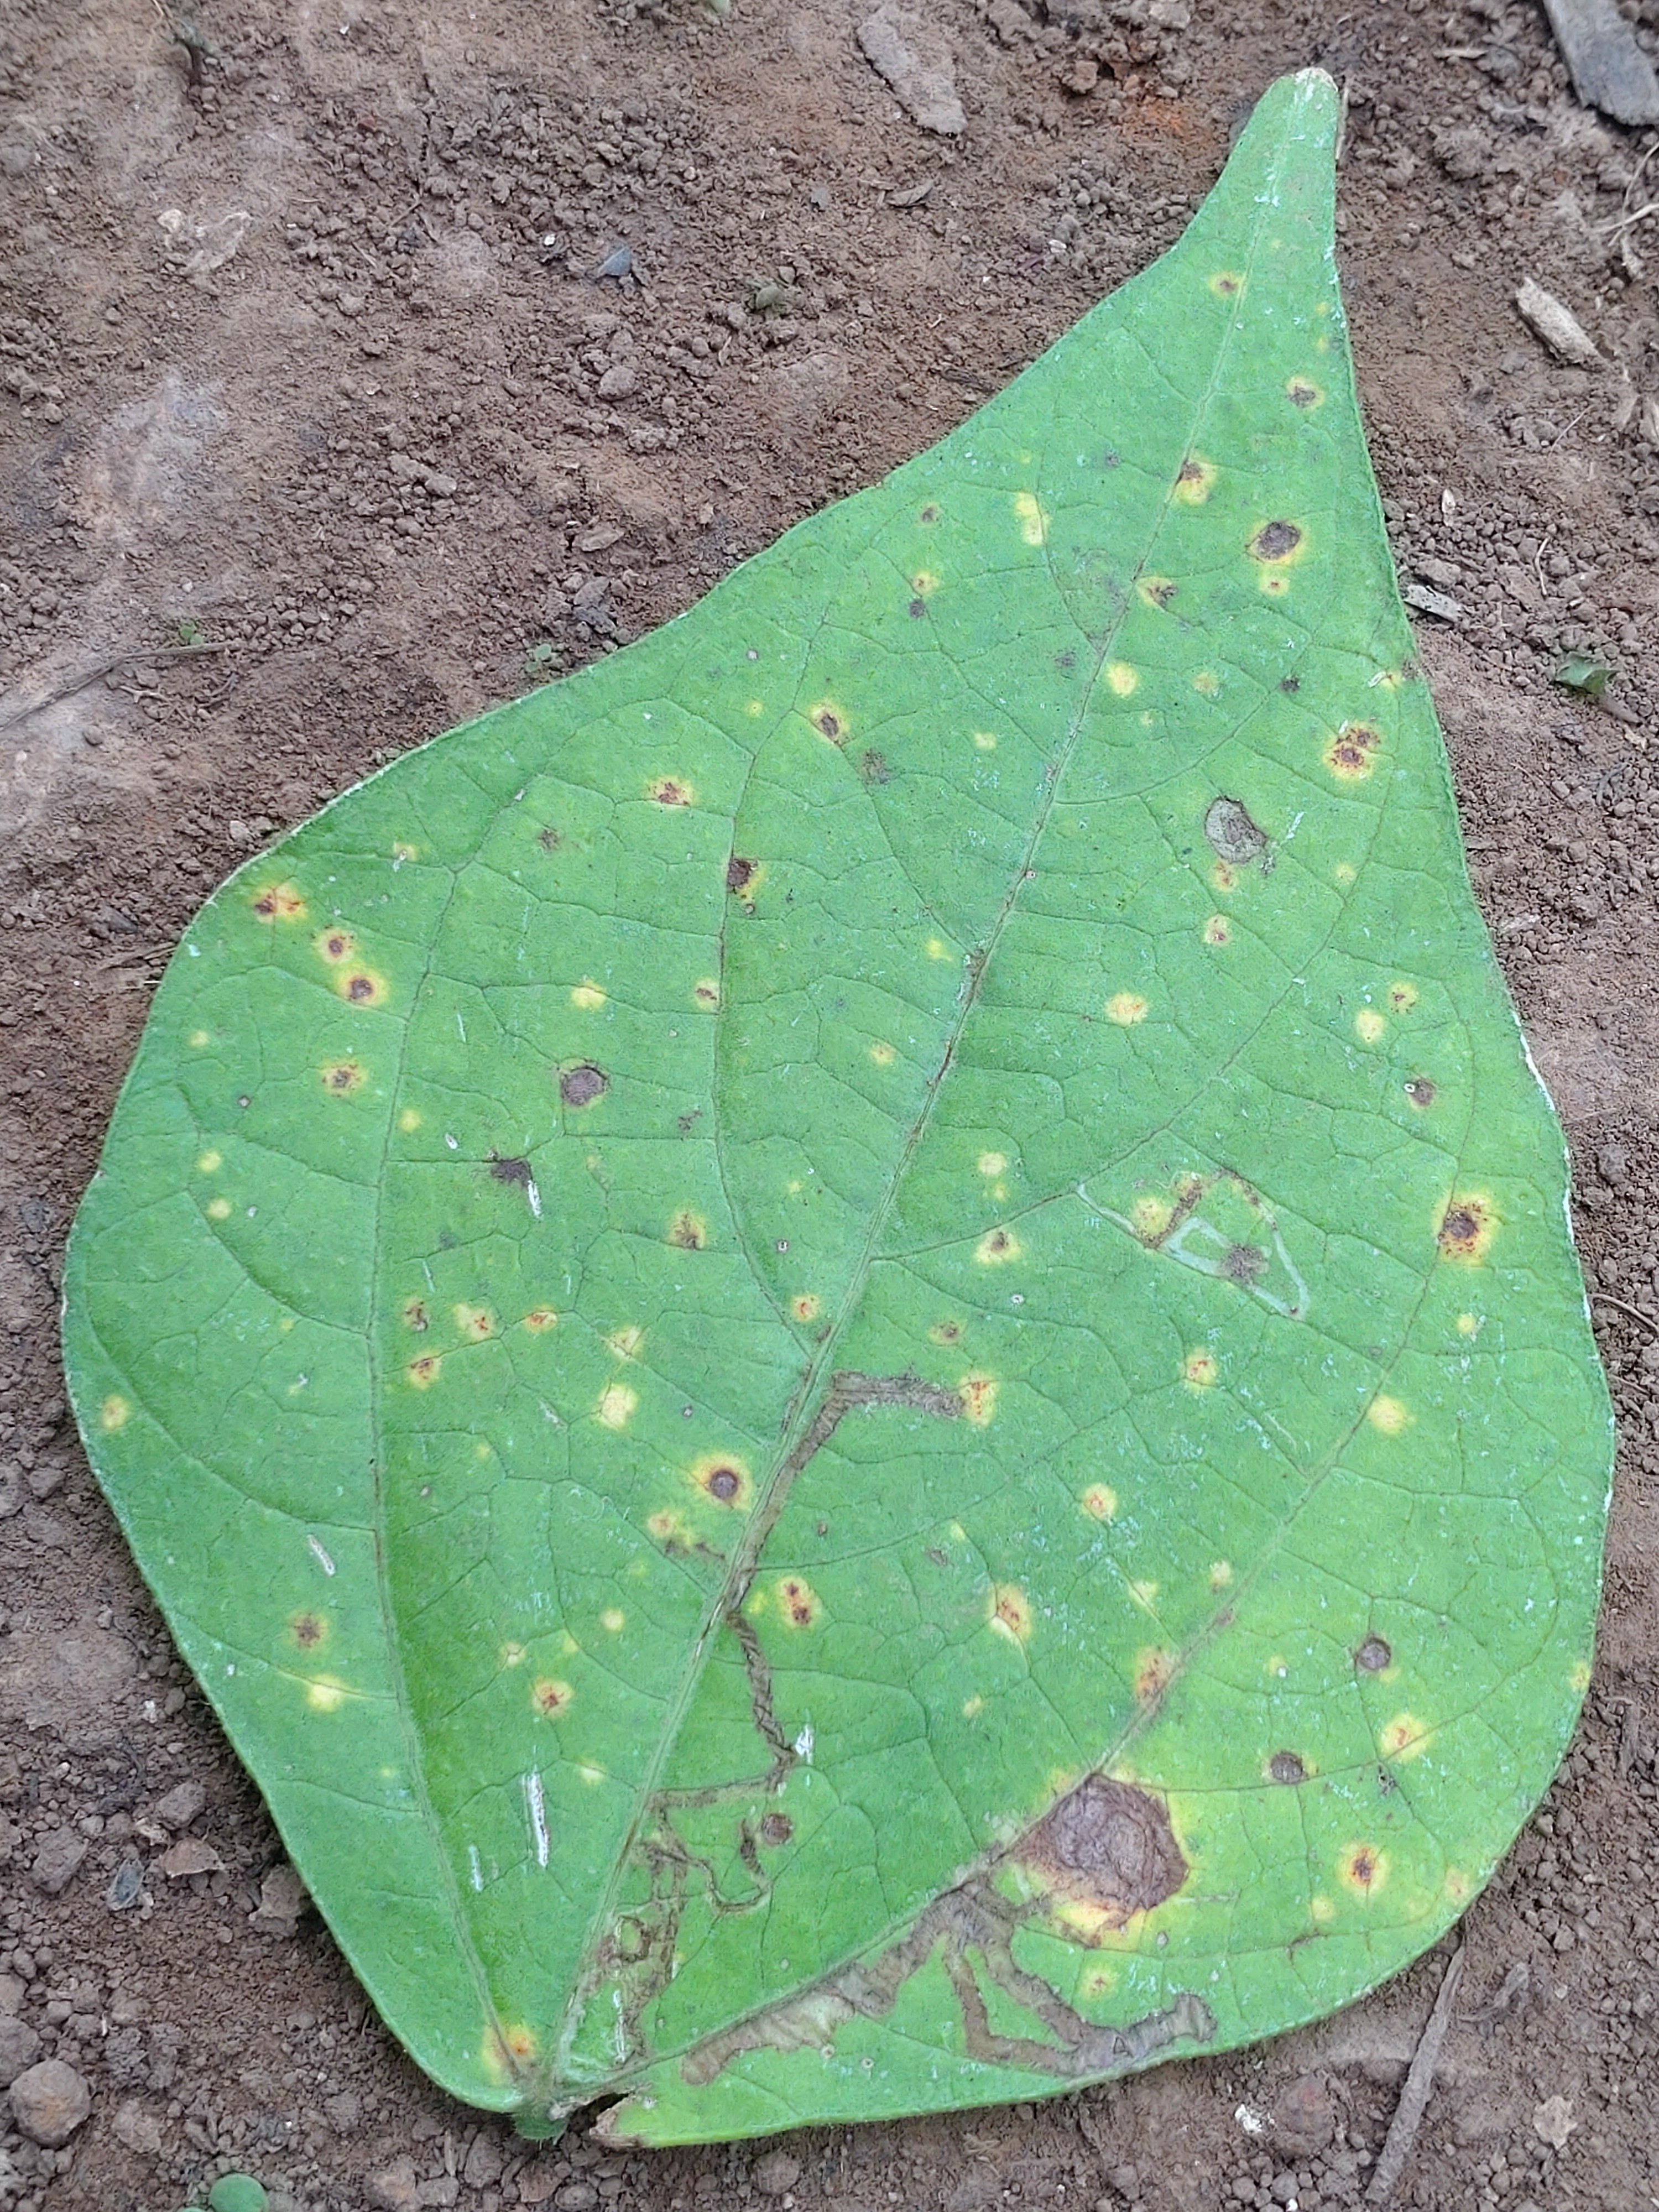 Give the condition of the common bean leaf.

rust
